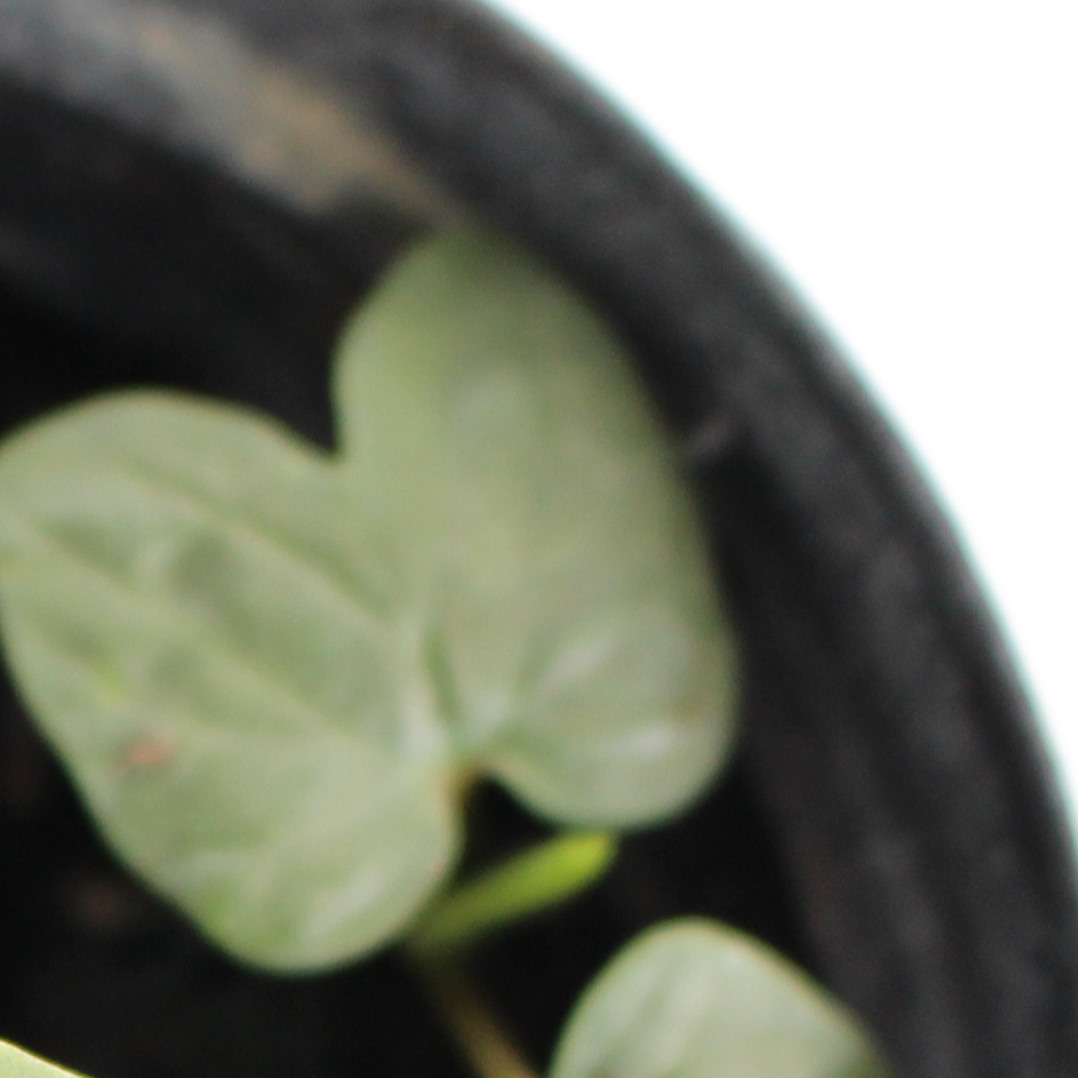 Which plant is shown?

Convolvulus arvensis
